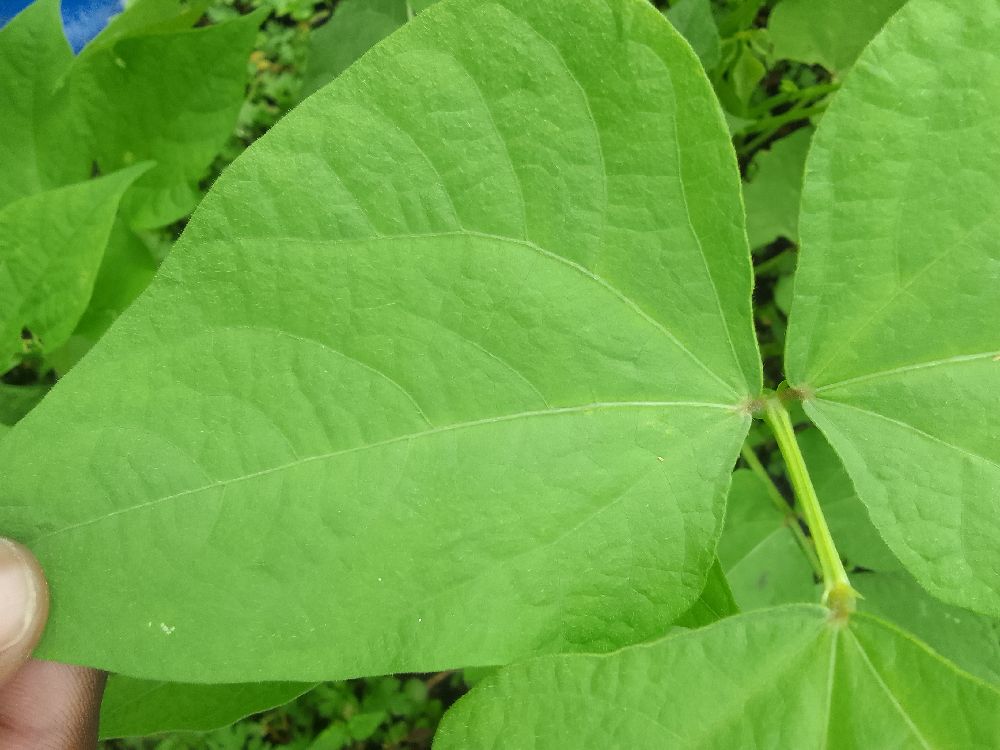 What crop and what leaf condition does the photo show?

common bean, healthy
